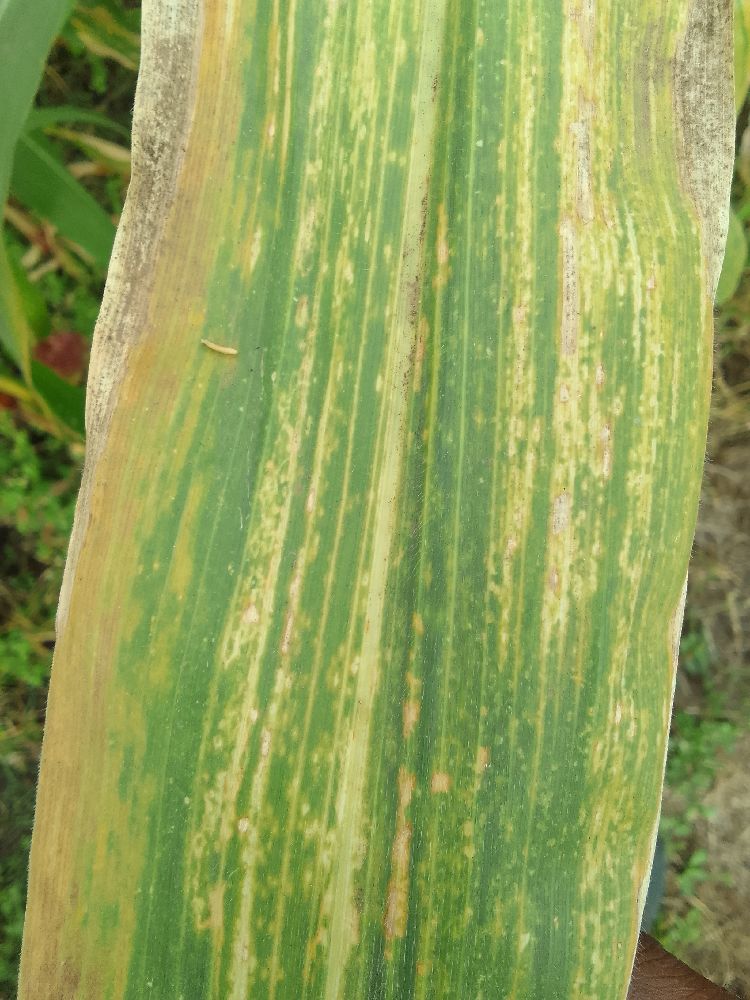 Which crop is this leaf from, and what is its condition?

maize, maize lethal necrosis
